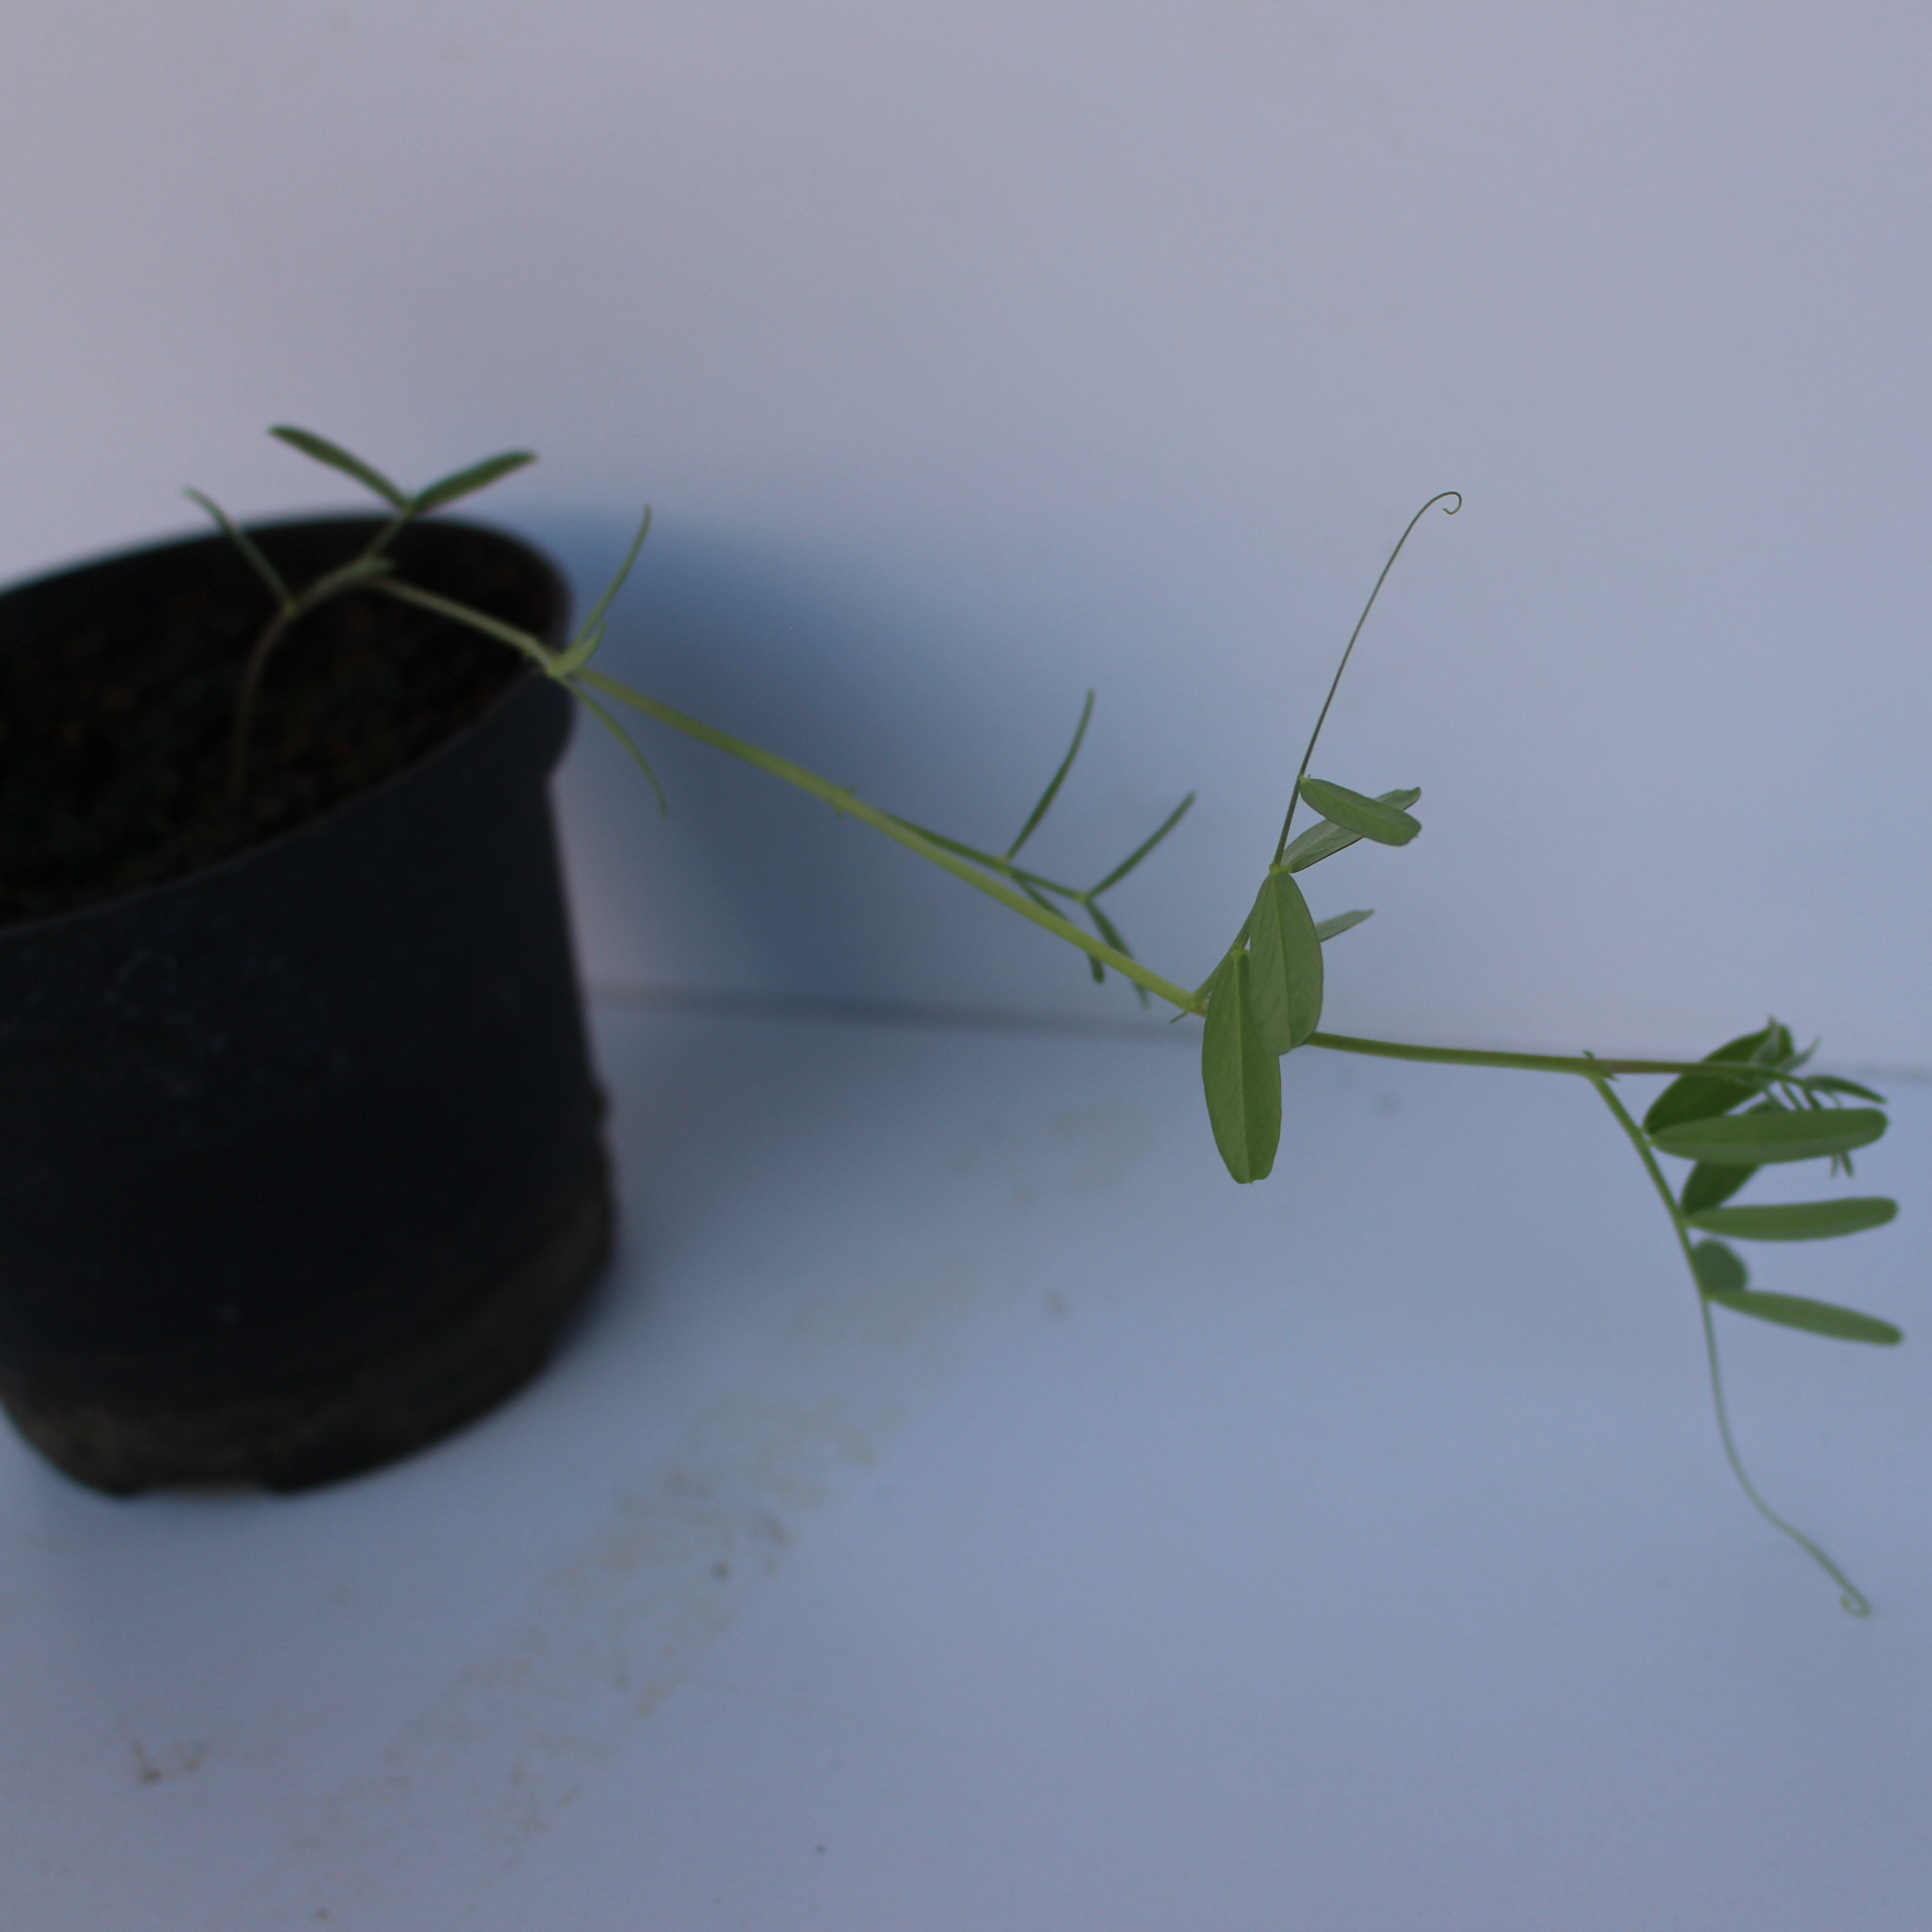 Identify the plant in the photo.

Vicia sativa
